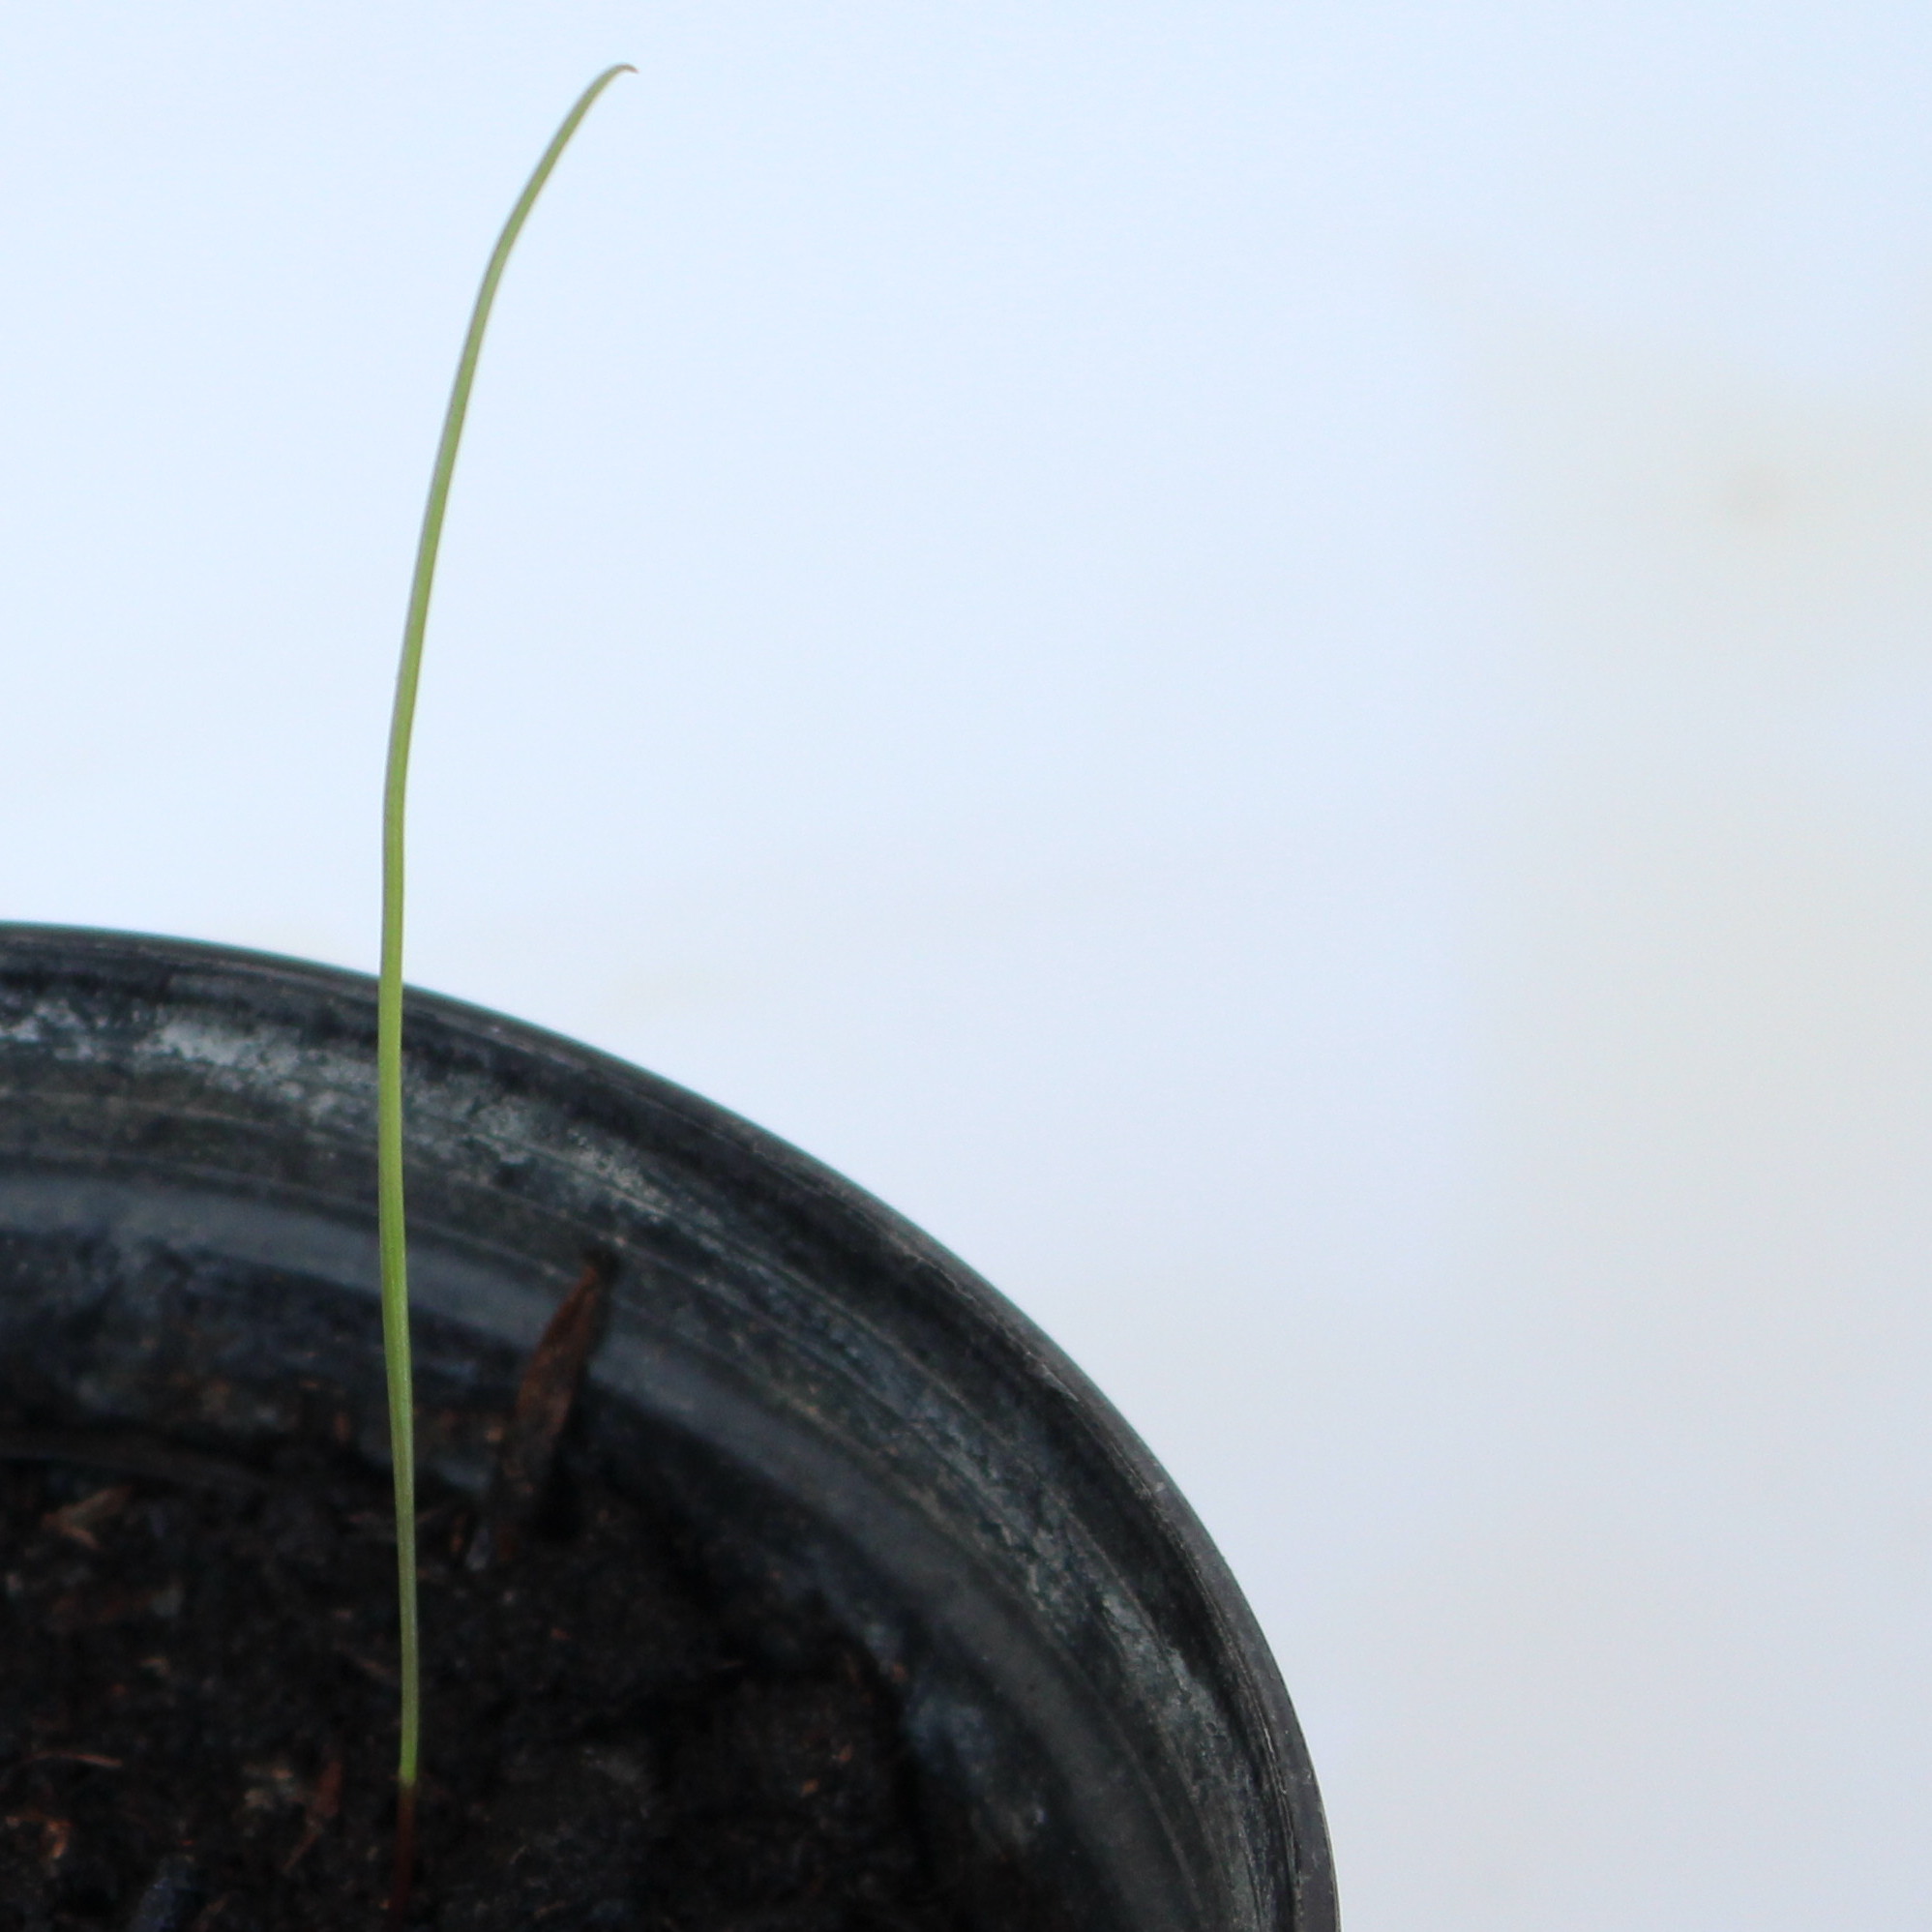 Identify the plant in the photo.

Lolium multiflorum
